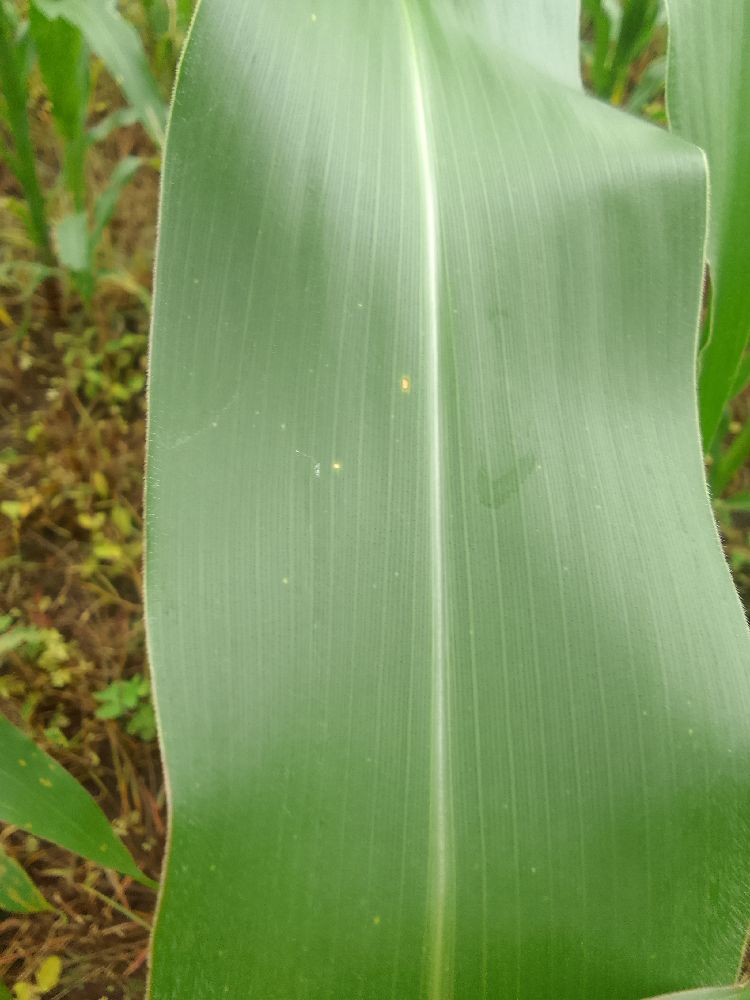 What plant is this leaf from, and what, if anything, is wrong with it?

maize, healthy
